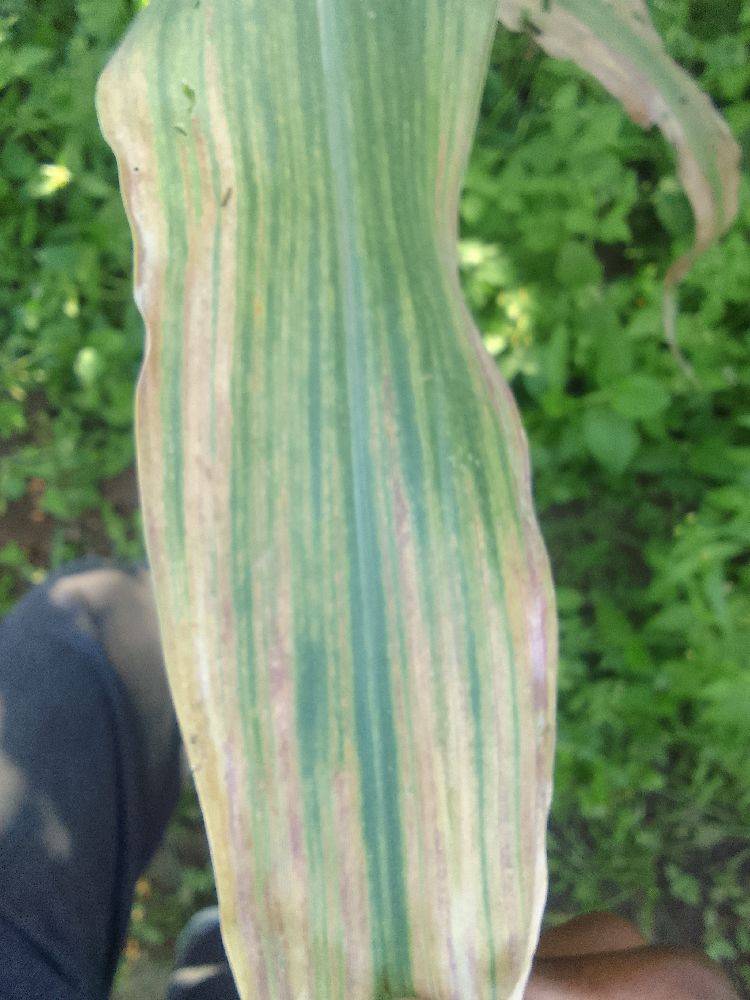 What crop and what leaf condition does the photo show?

maize, maize lethal necrosis
